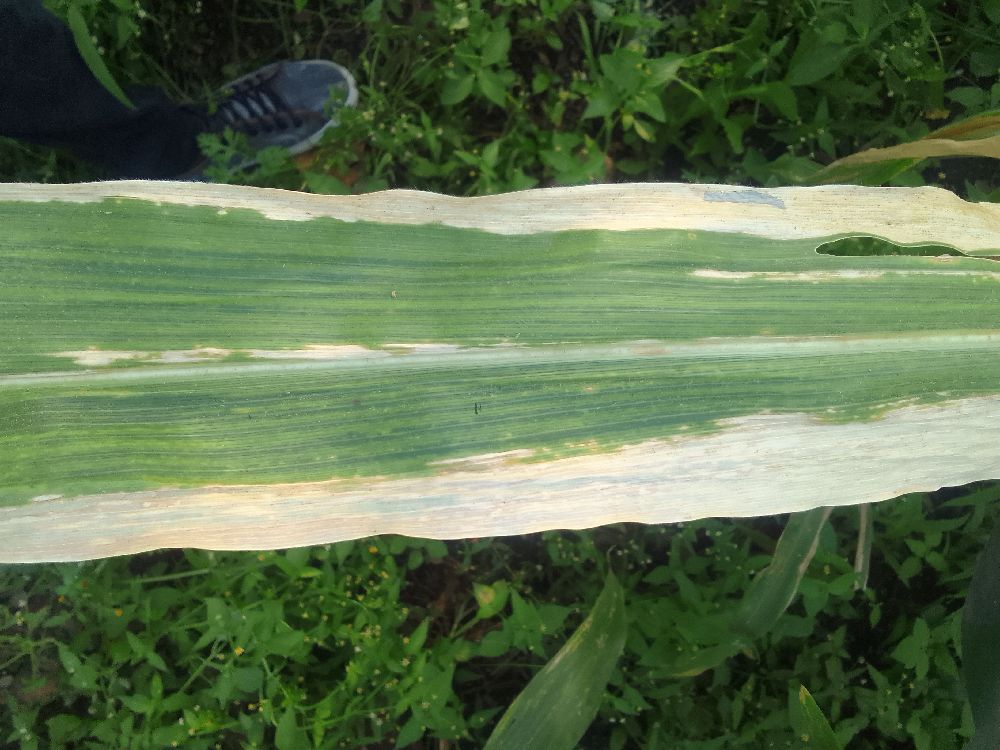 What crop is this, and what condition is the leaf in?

maize, maize lethal necrosis
